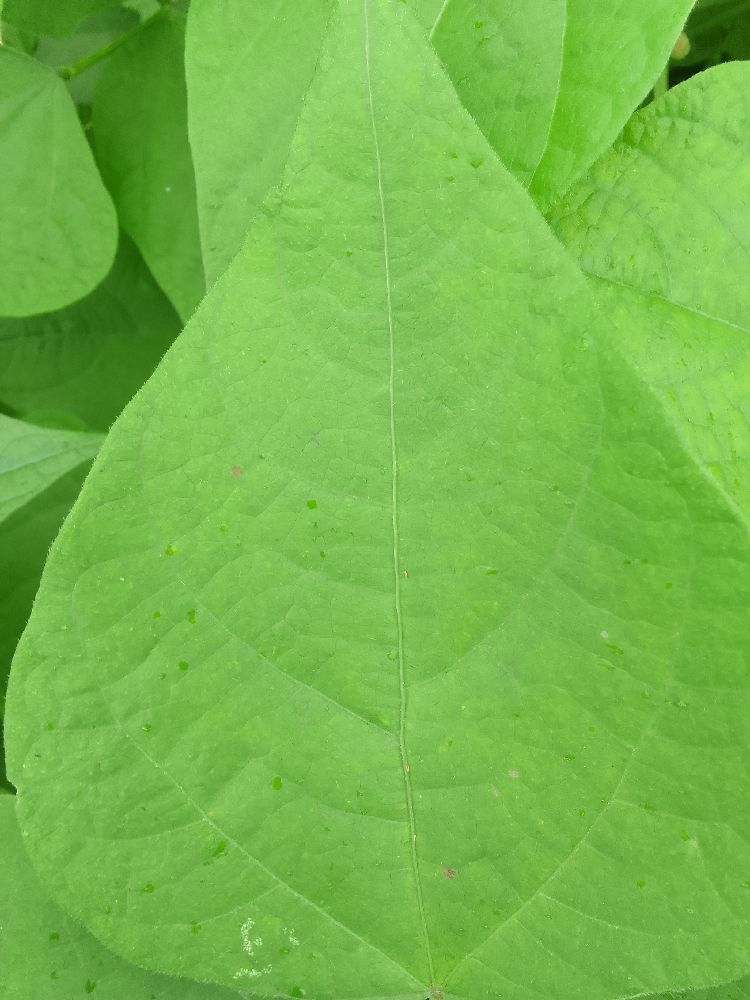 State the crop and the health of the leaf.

common bean, healthy
